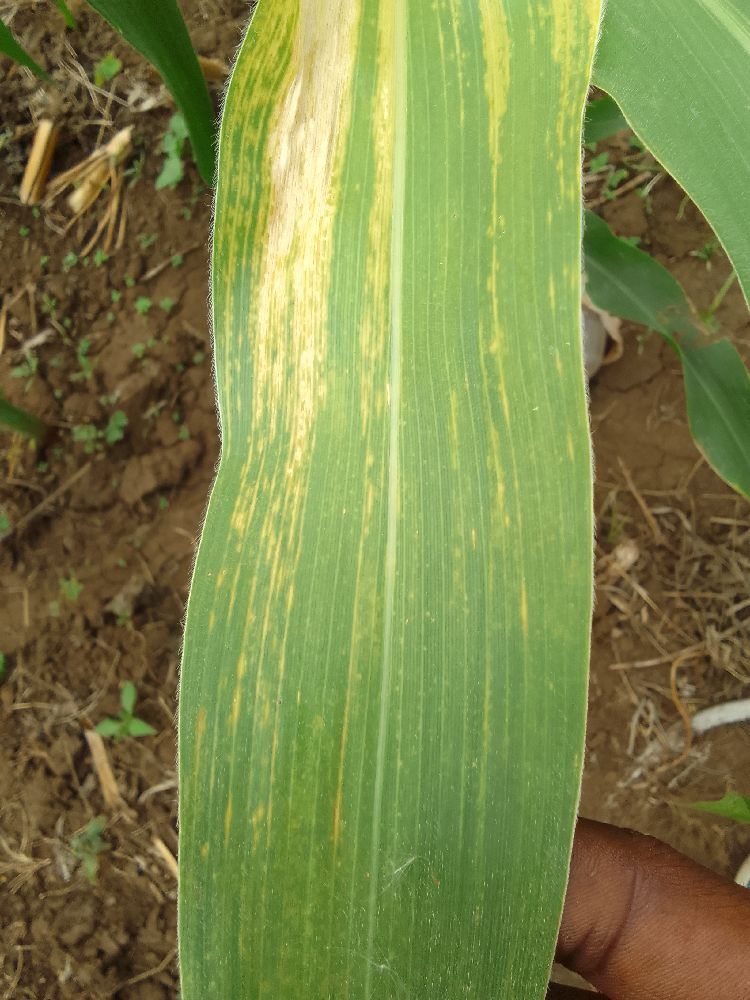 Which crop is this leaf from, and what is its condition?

maize, maize lethal necrosis
